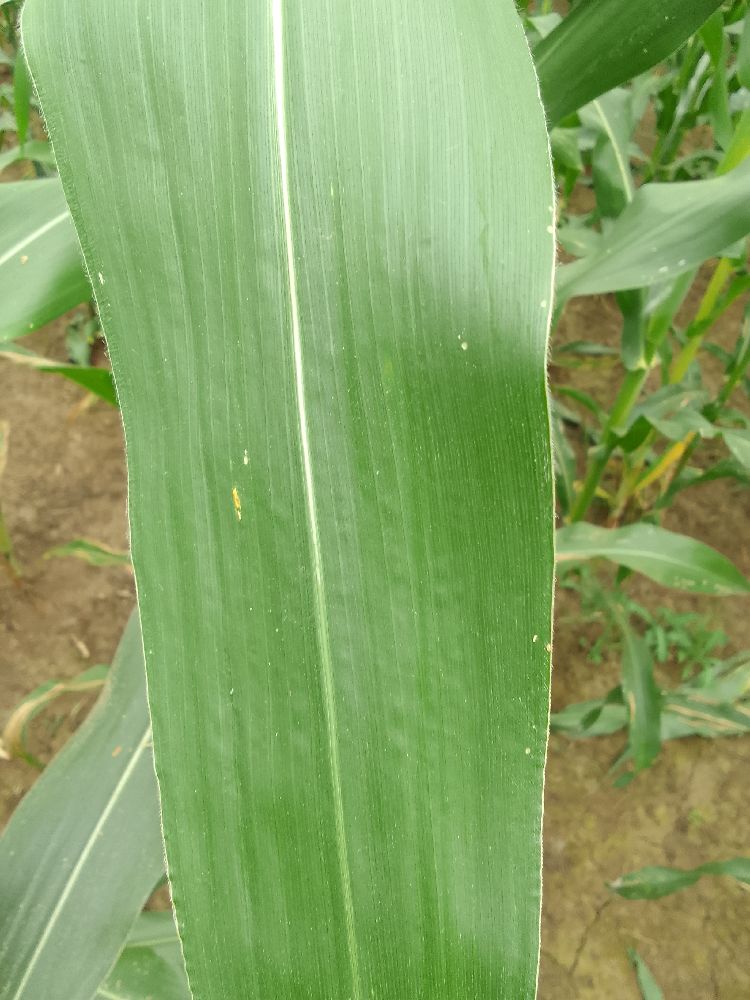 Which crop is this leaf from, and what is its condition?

maize, healthy
